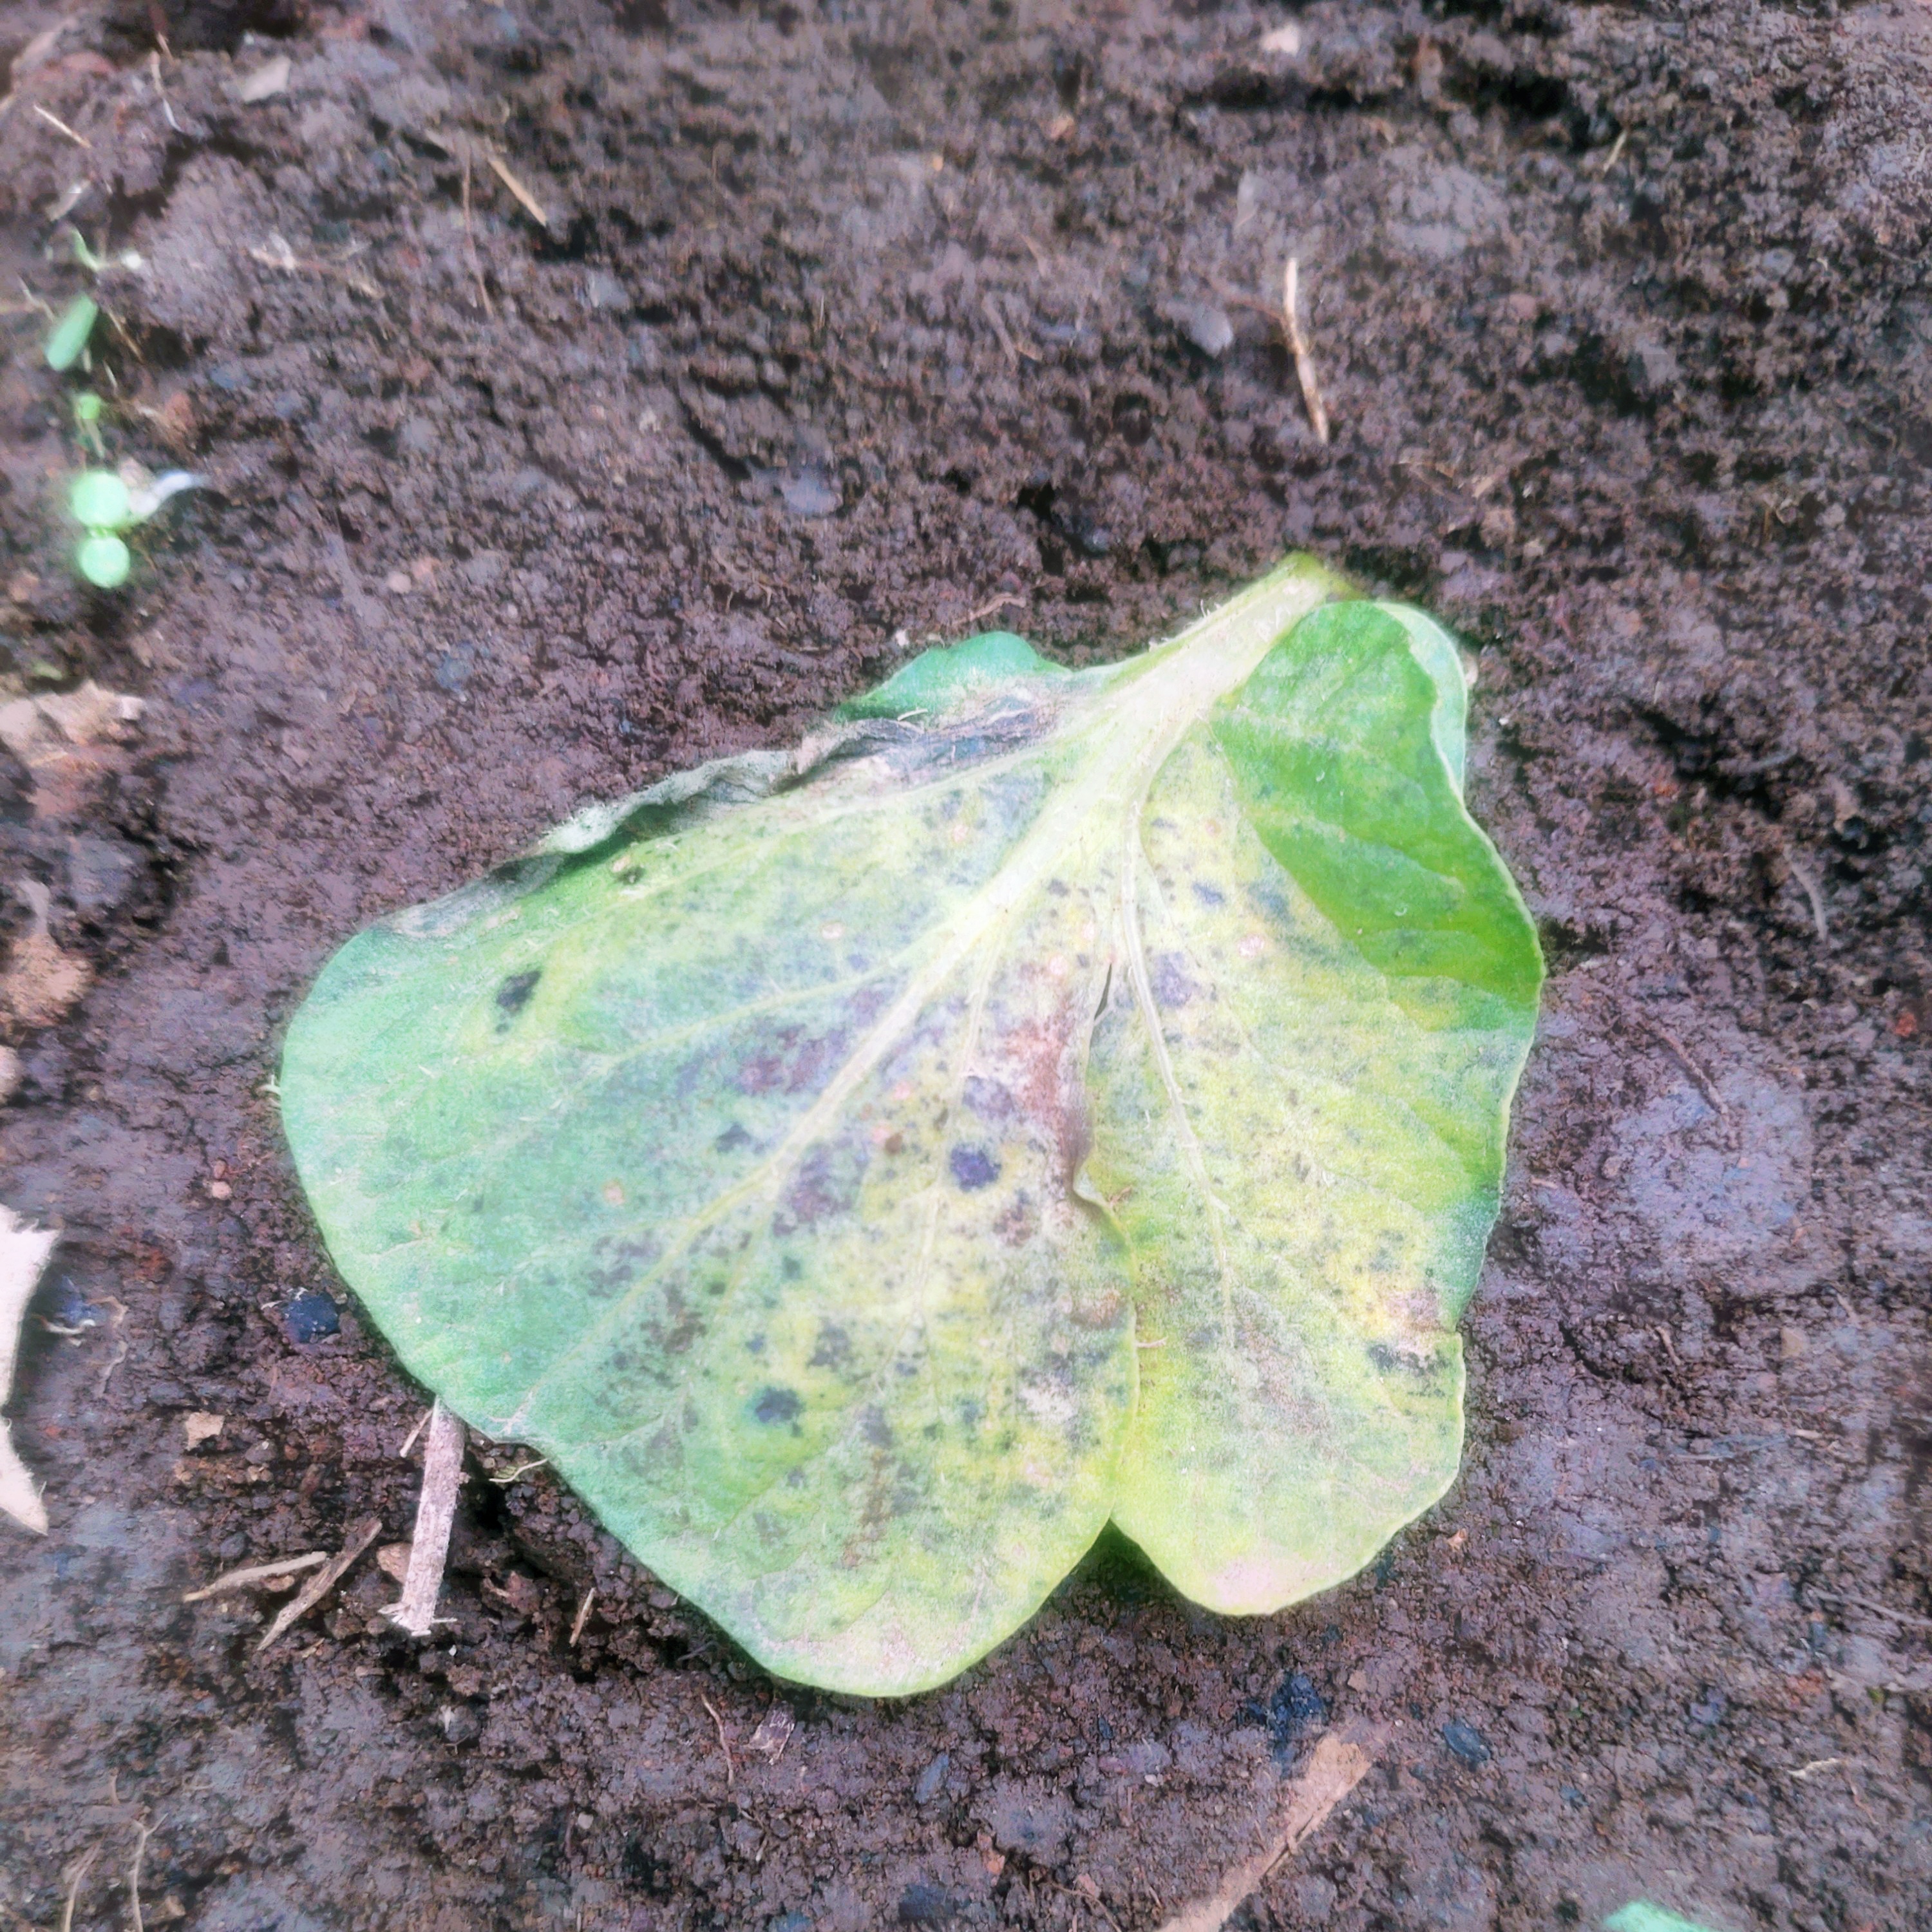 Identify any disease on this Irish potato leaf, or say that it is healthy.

late blight
